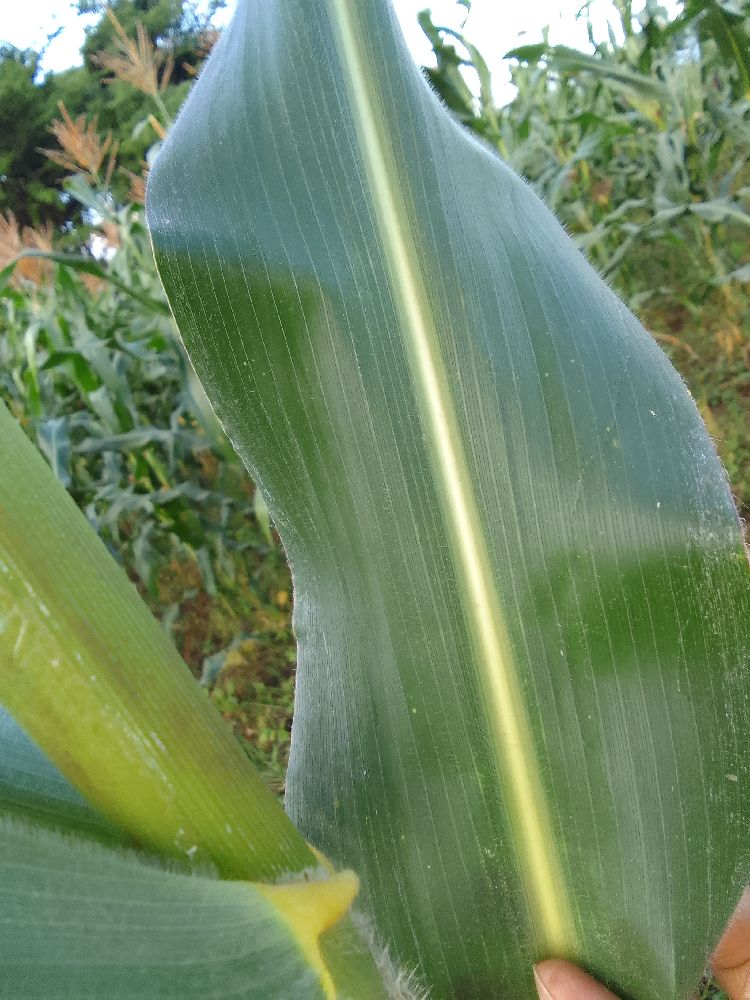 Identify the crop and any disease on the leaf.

maize, healthy
